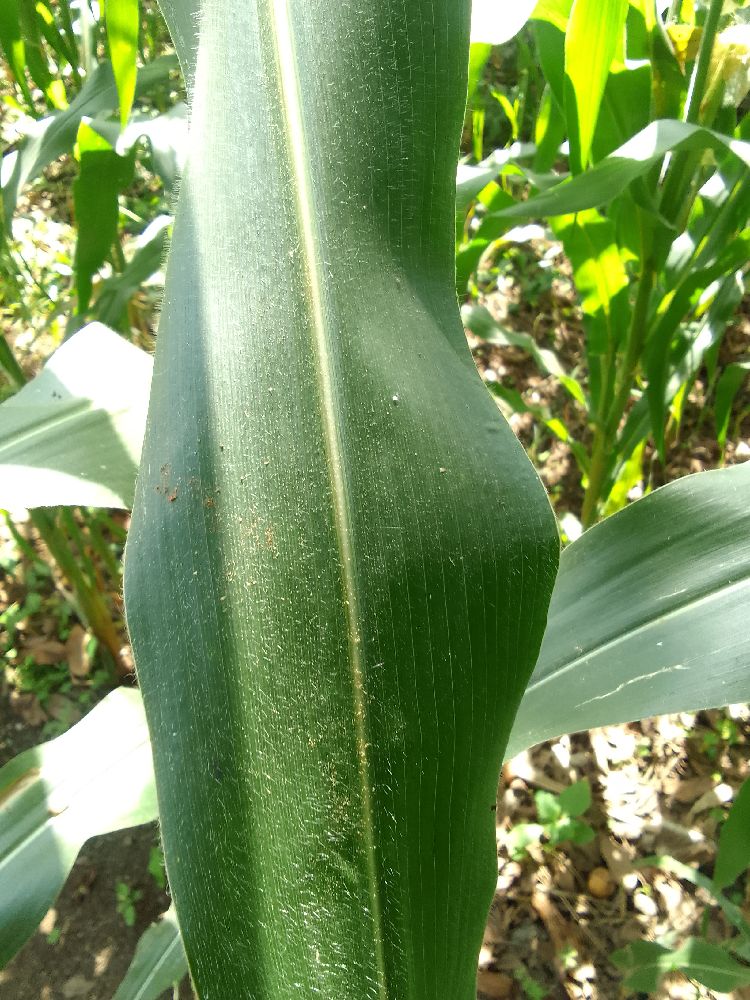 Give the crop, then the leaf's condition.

maize, healthy
